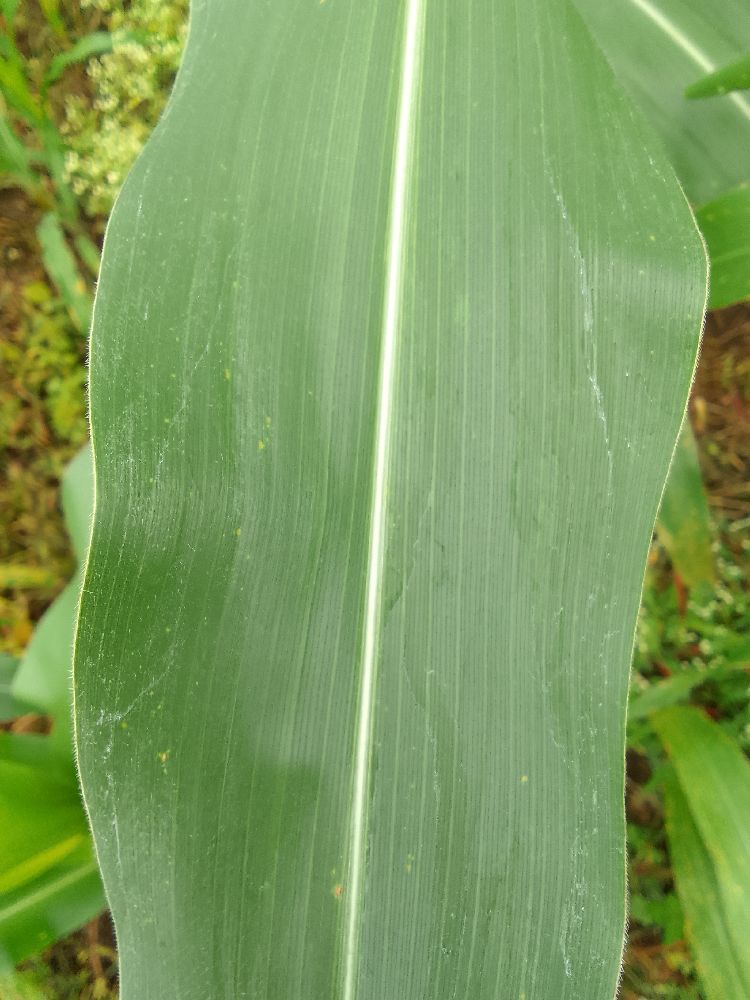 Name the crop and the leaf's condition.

maize, healthy
